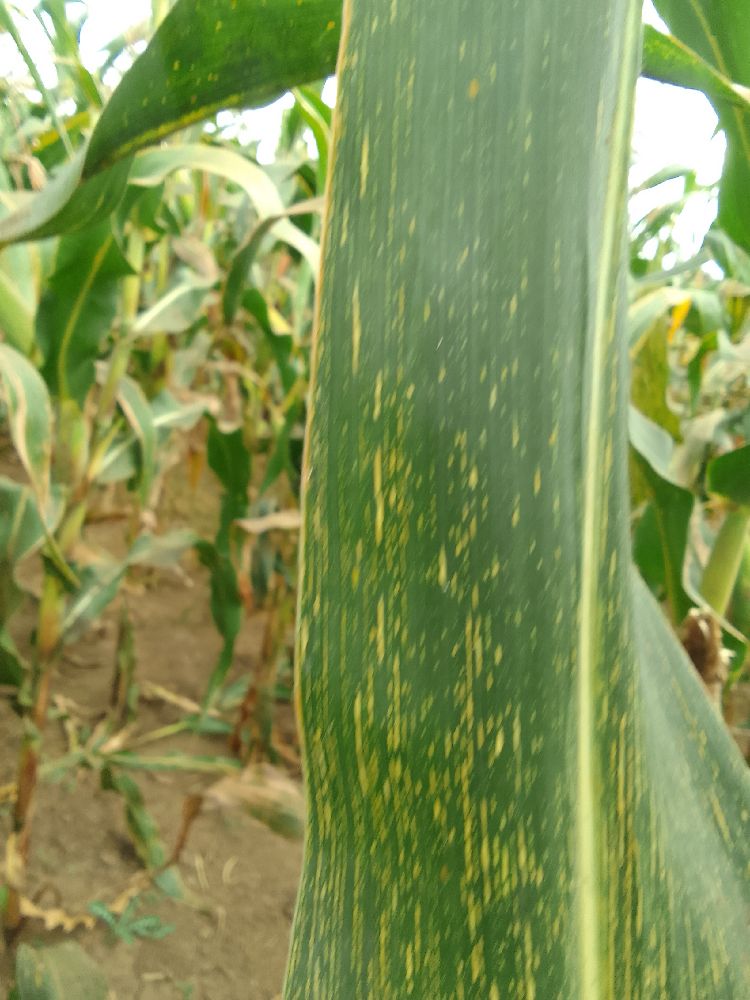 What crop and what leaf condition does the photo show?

maize, maize streak virus
